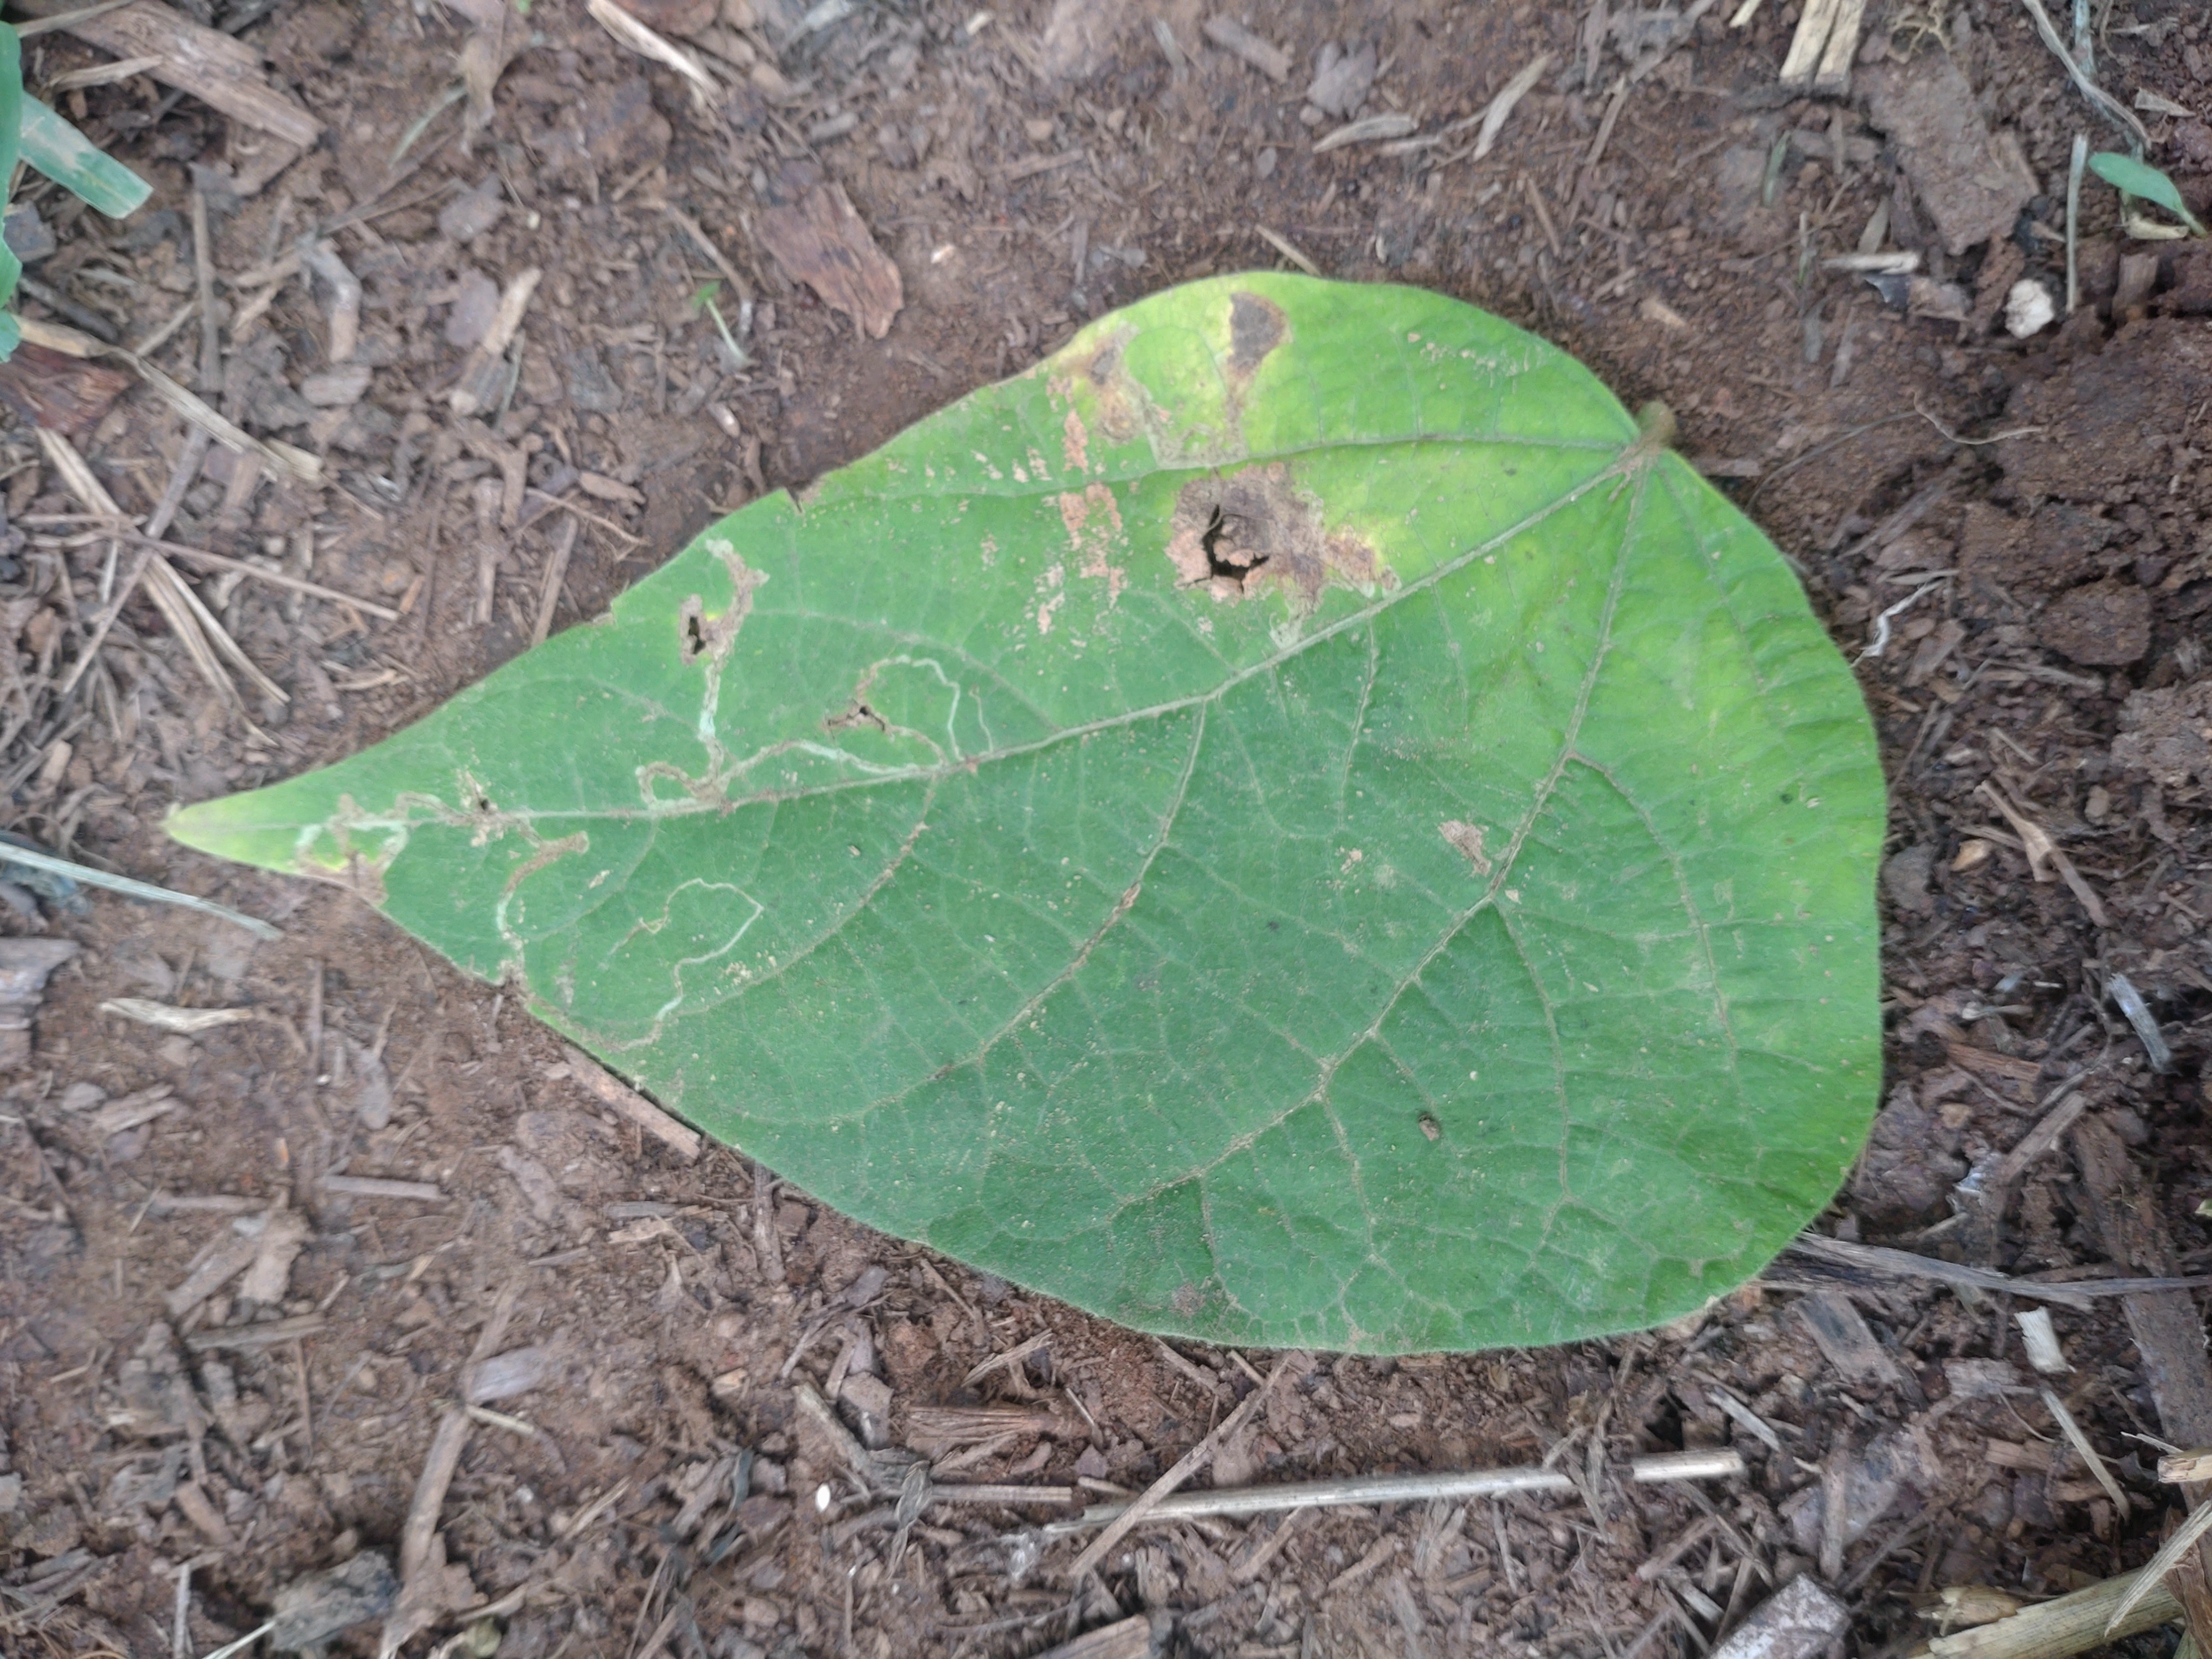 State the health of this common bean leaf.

anthracnose
